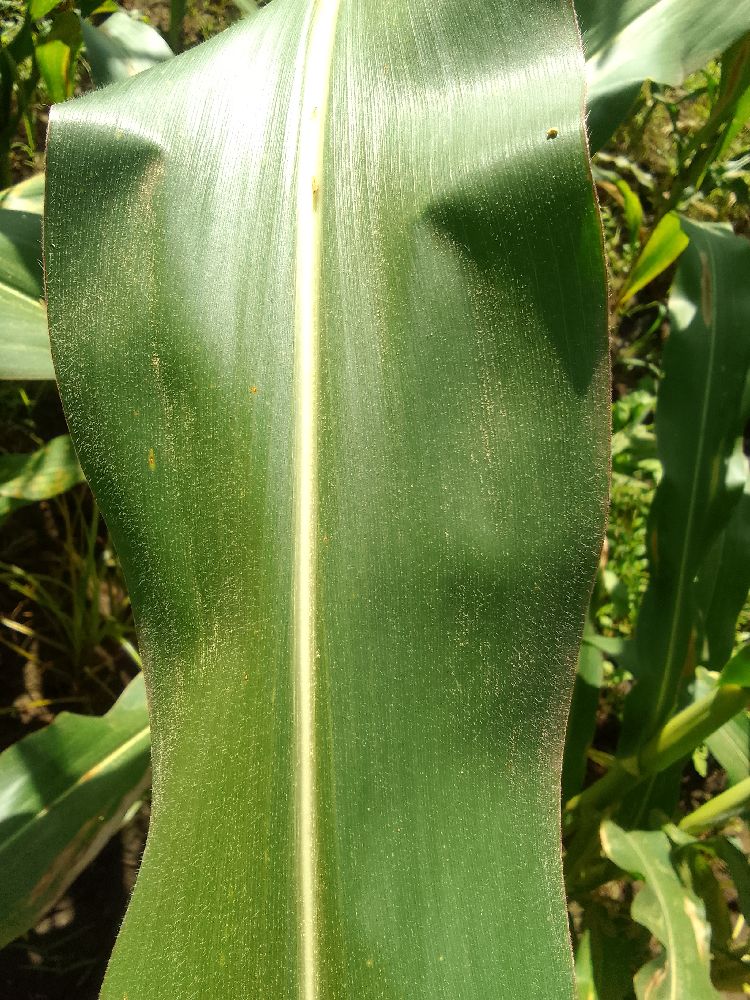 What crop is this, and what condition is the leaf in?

maize, healthy
